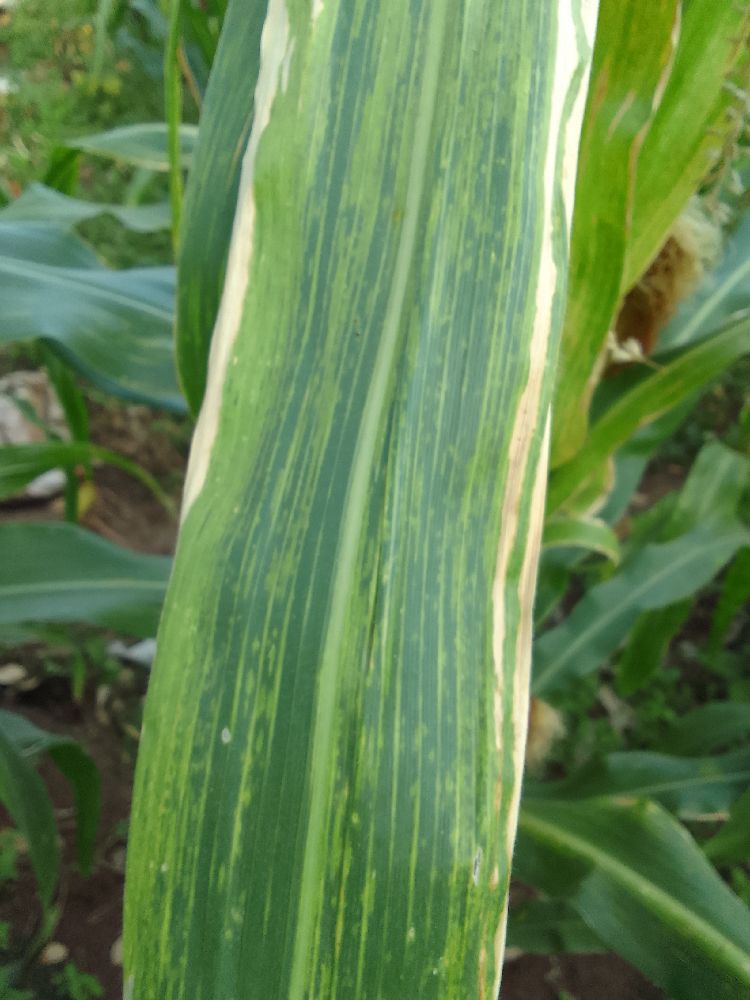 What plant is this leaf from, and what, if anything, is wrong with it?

maize, maize lethal necrosis
